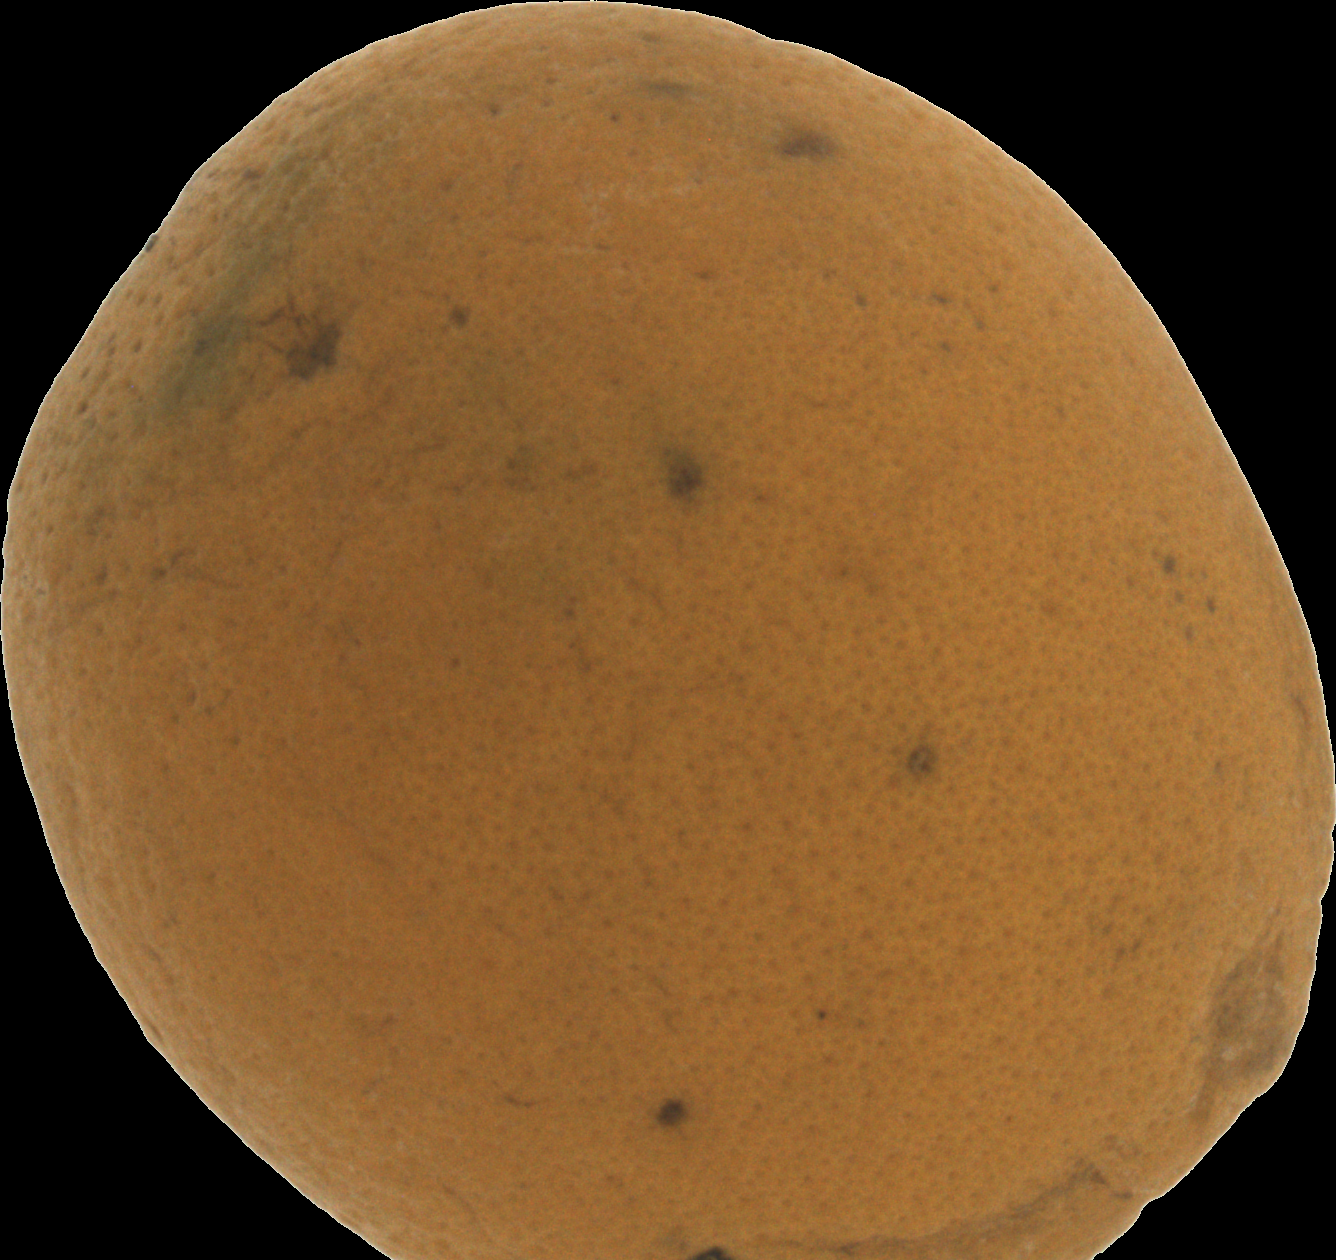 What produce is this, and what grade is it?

orange, bad
